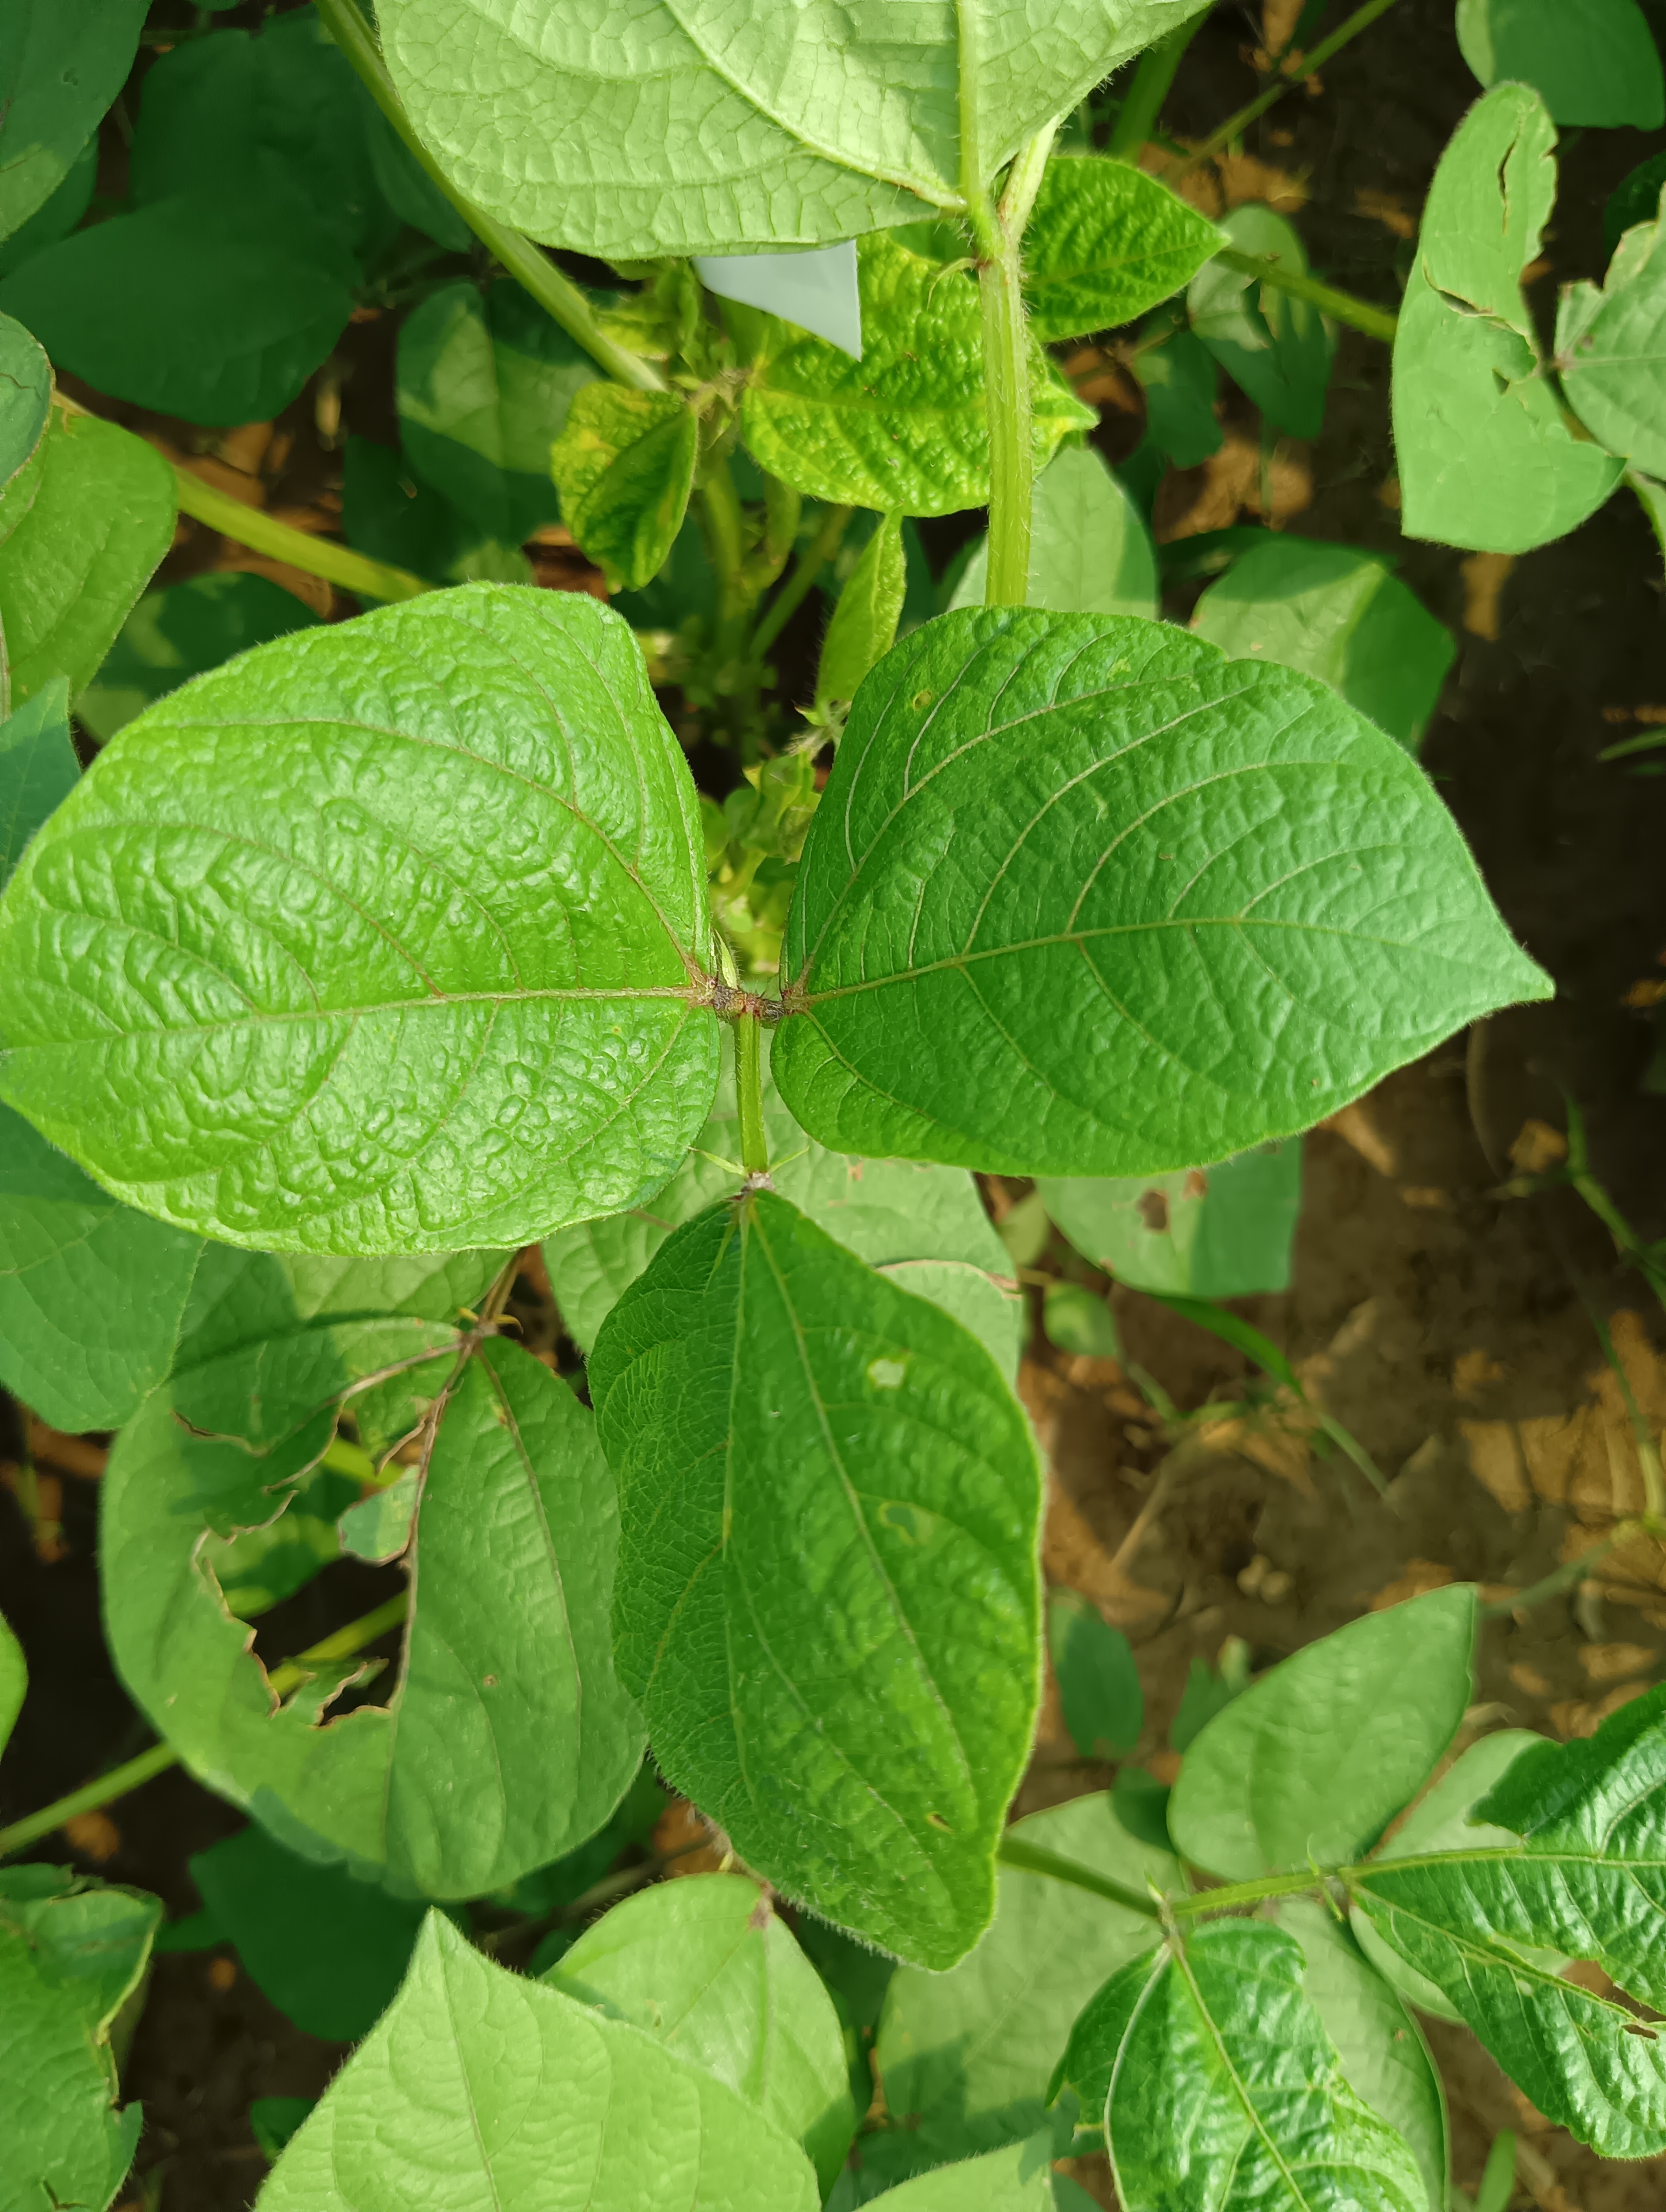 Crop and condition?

mungbean, healthy
